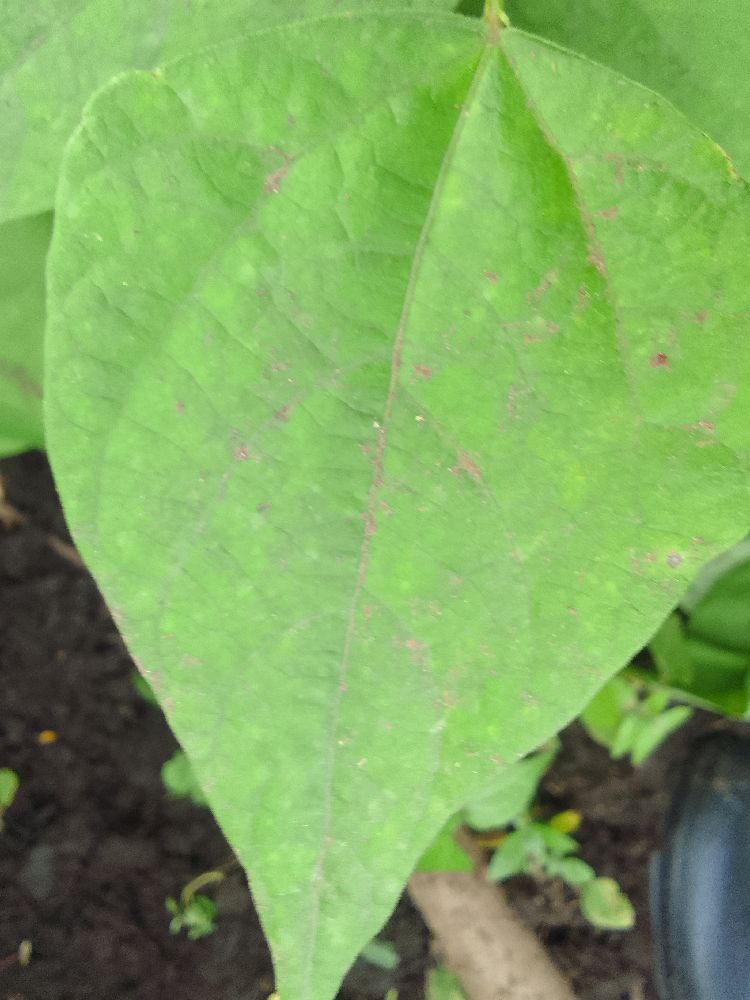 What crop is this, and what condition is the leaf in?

common bean, healthy
